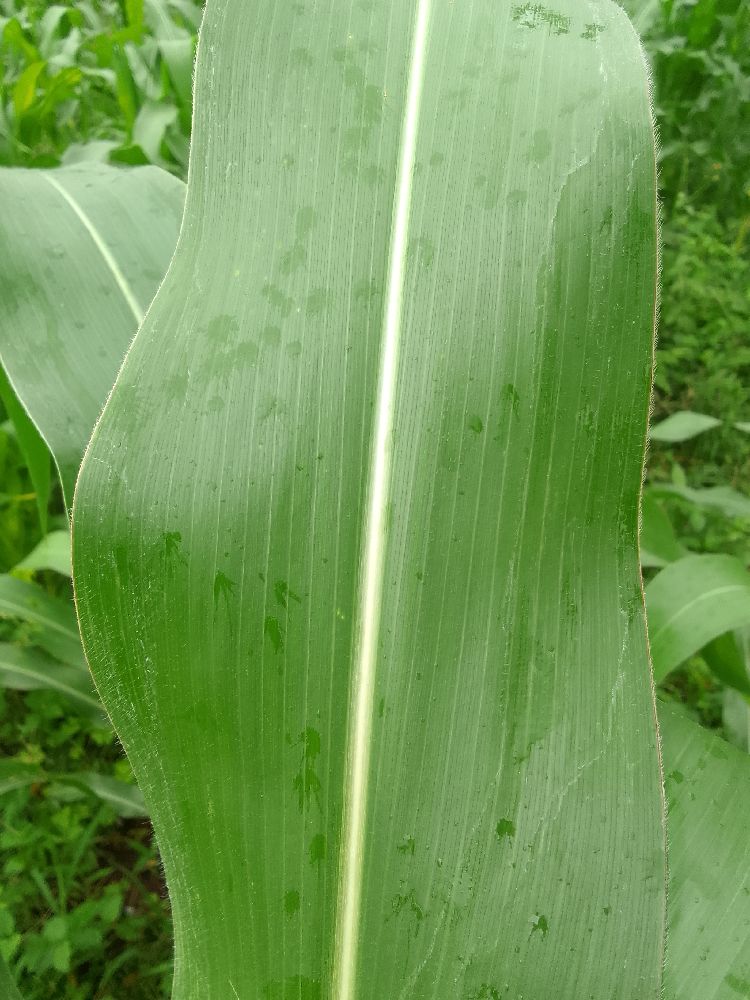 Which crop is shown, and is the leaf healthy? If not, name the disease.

maize, healthy
